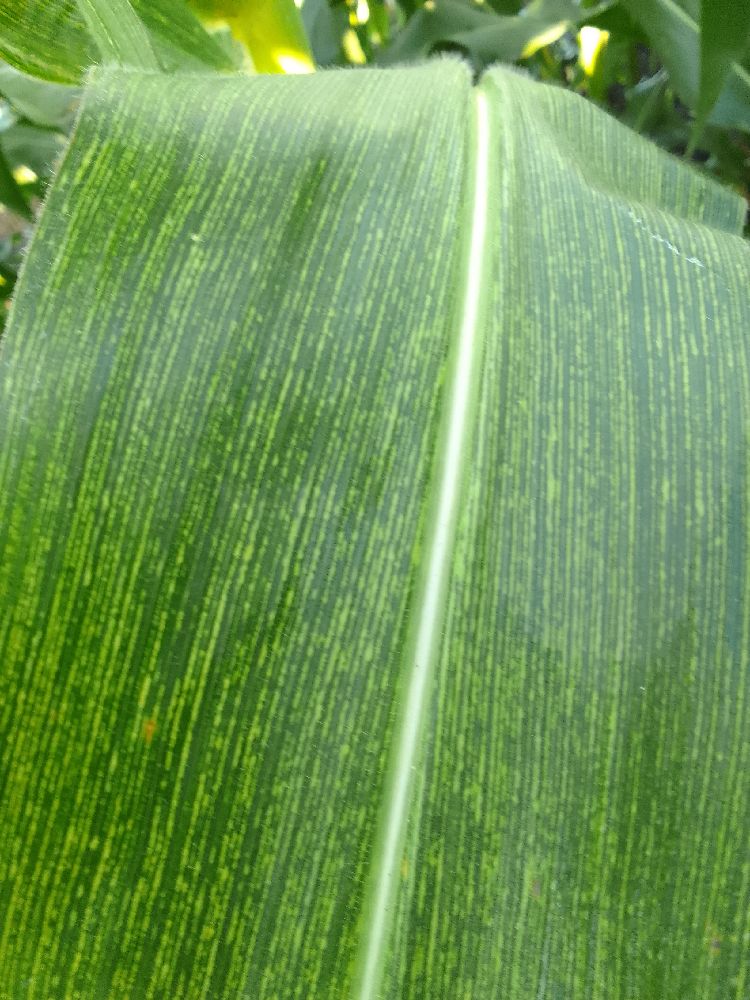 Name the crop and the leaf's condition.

maize, maize streak virus
